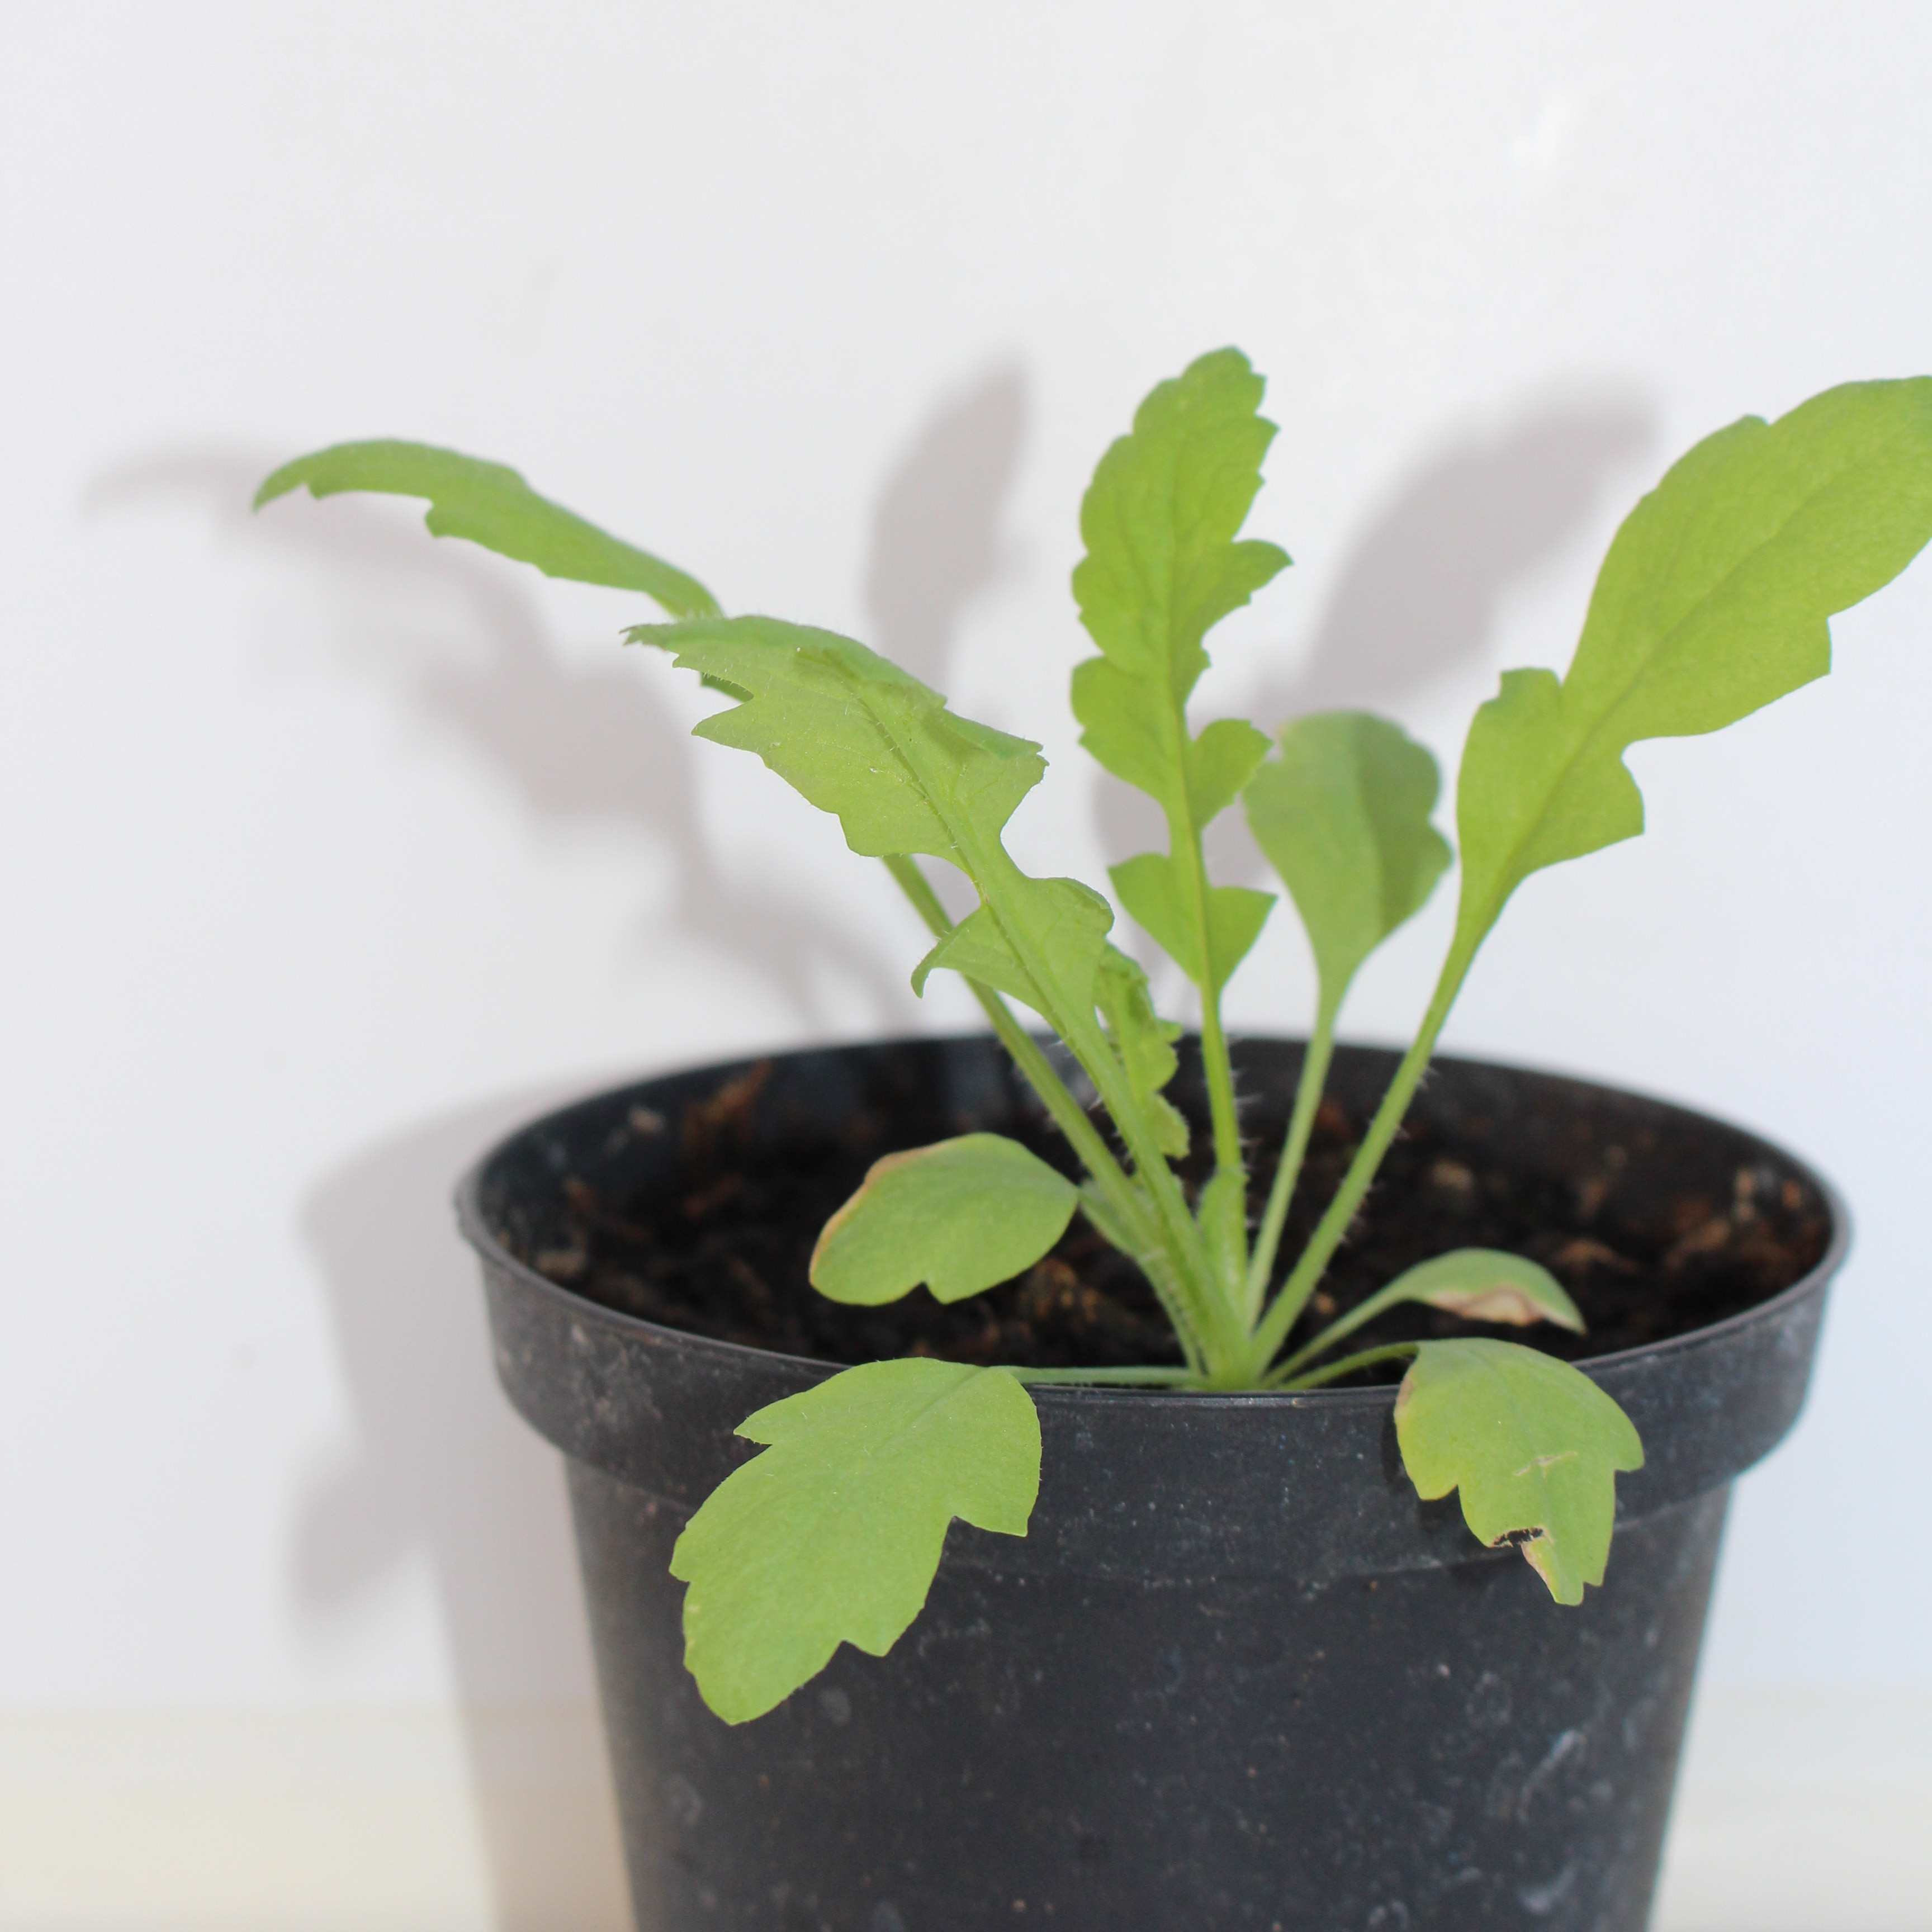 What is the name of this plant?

Papaver rhoeas
